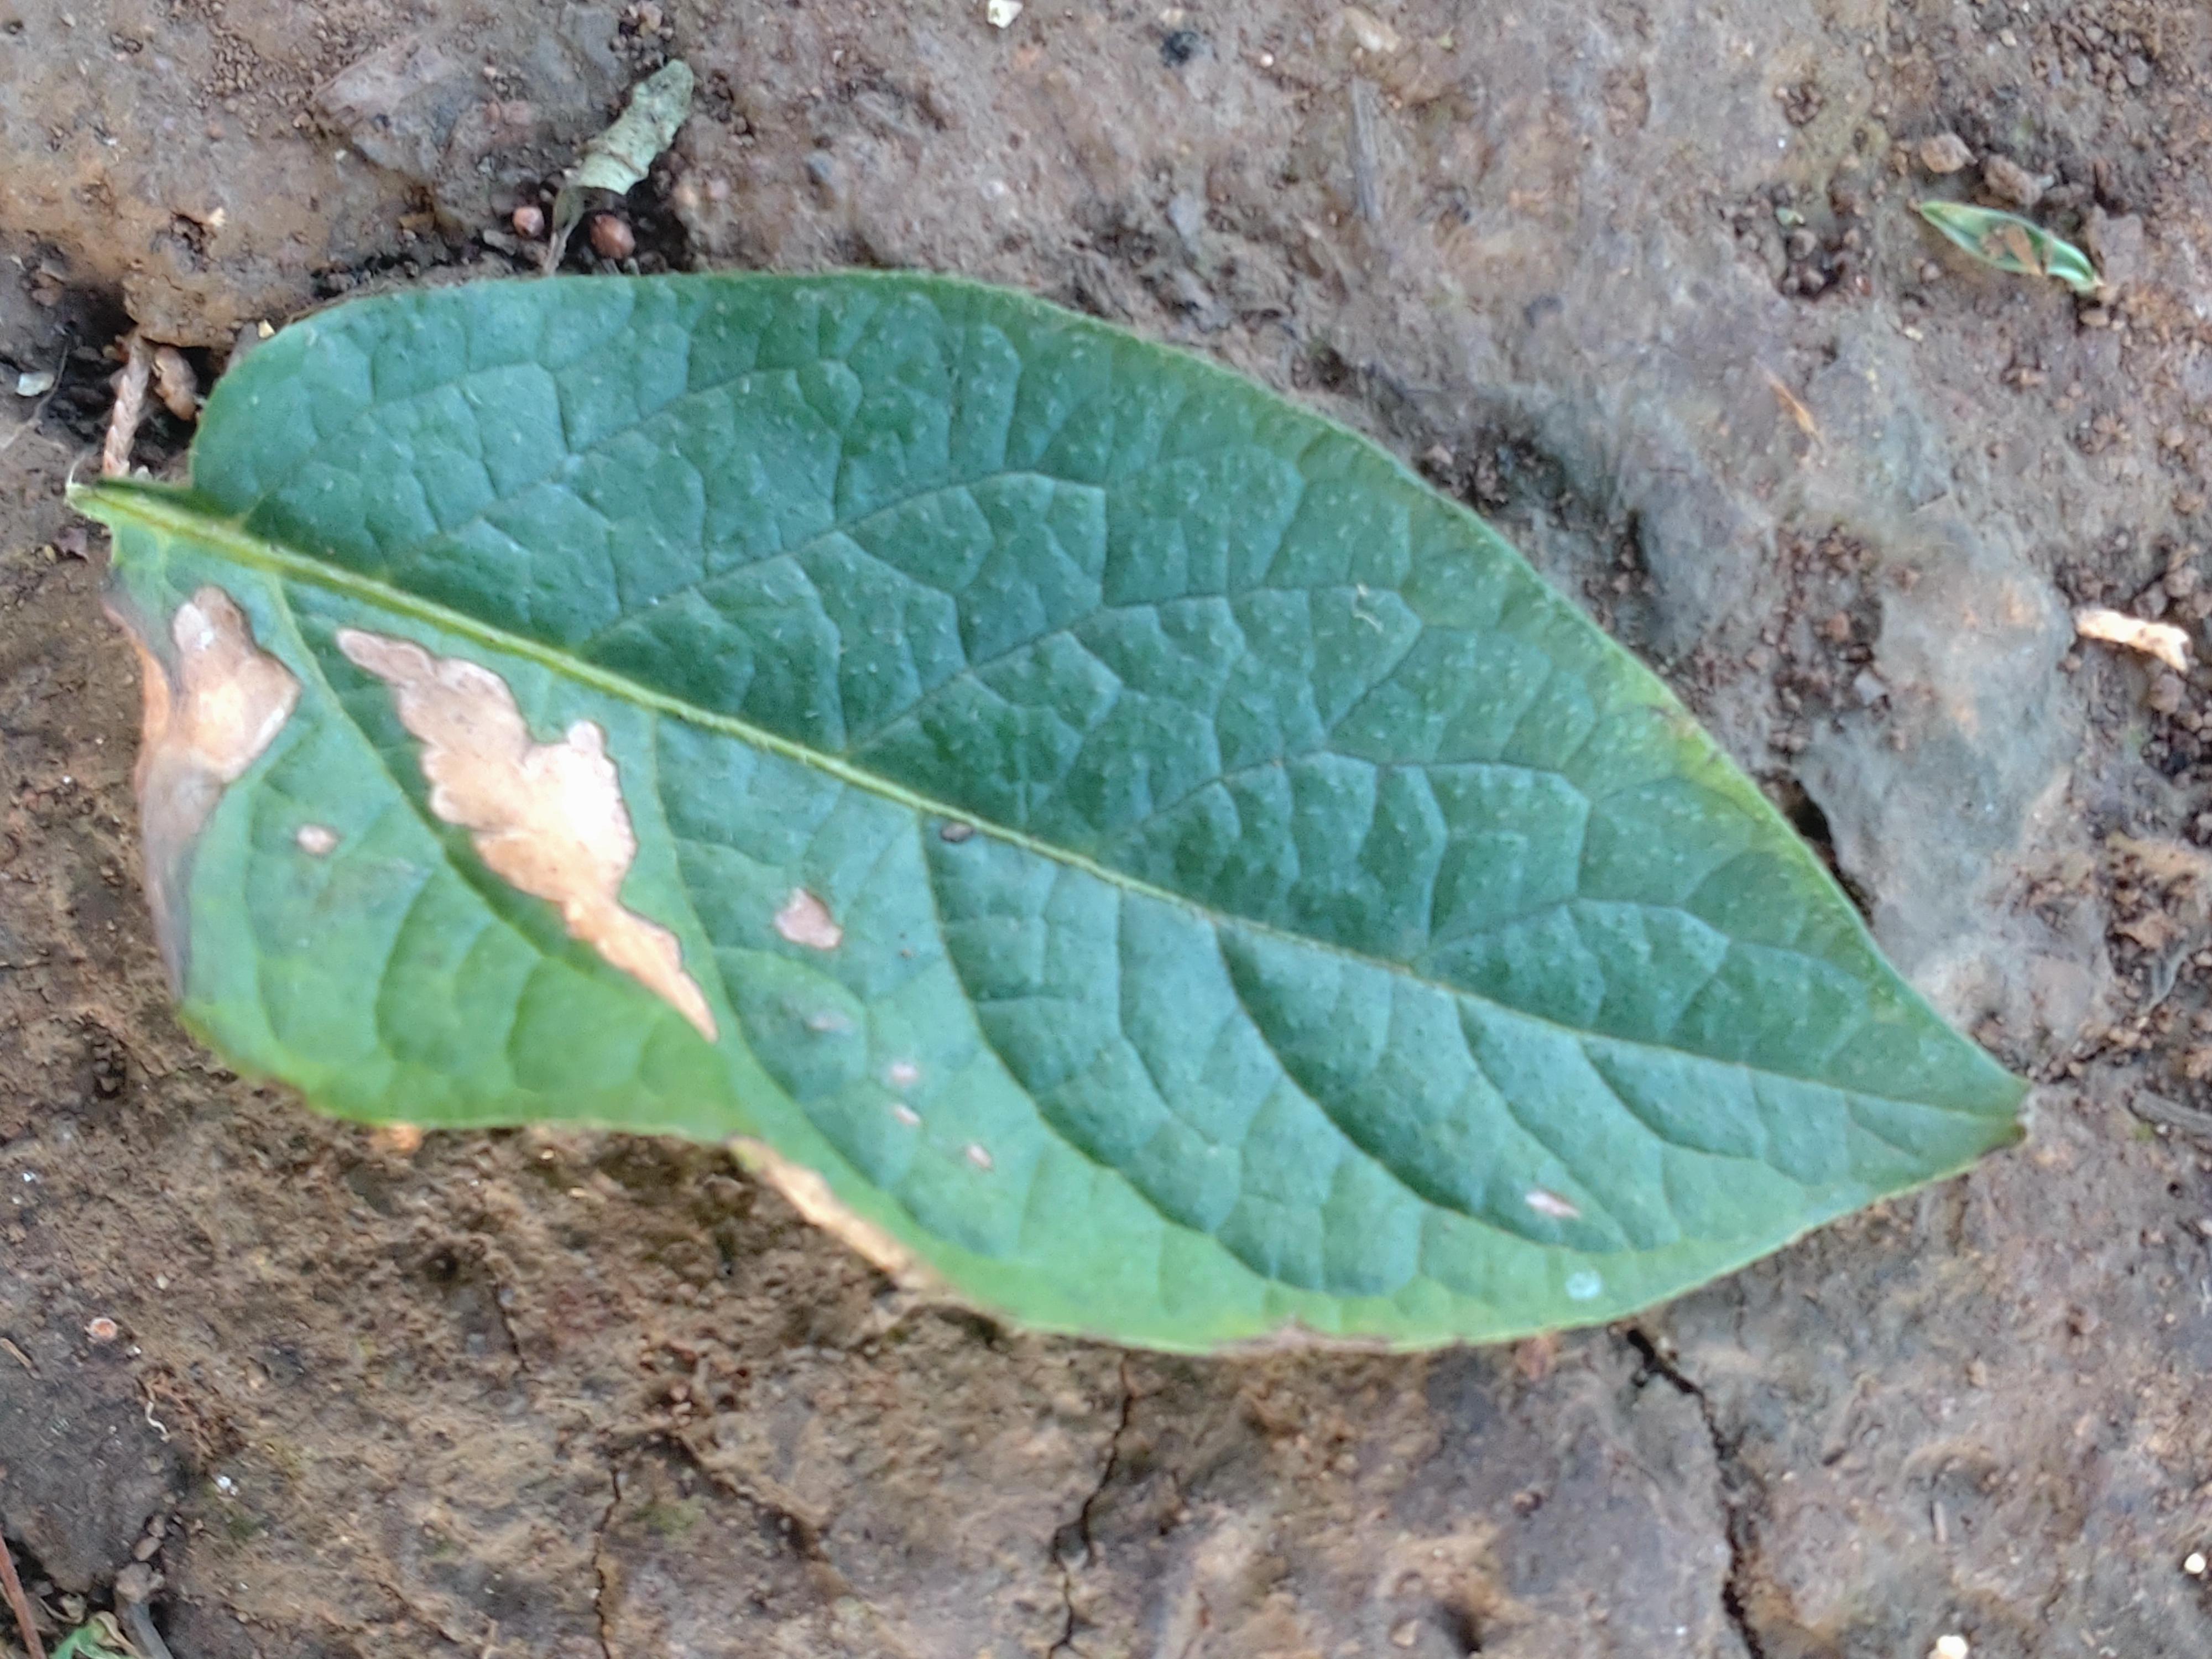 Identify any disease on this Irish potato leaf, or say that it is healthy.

early blight
